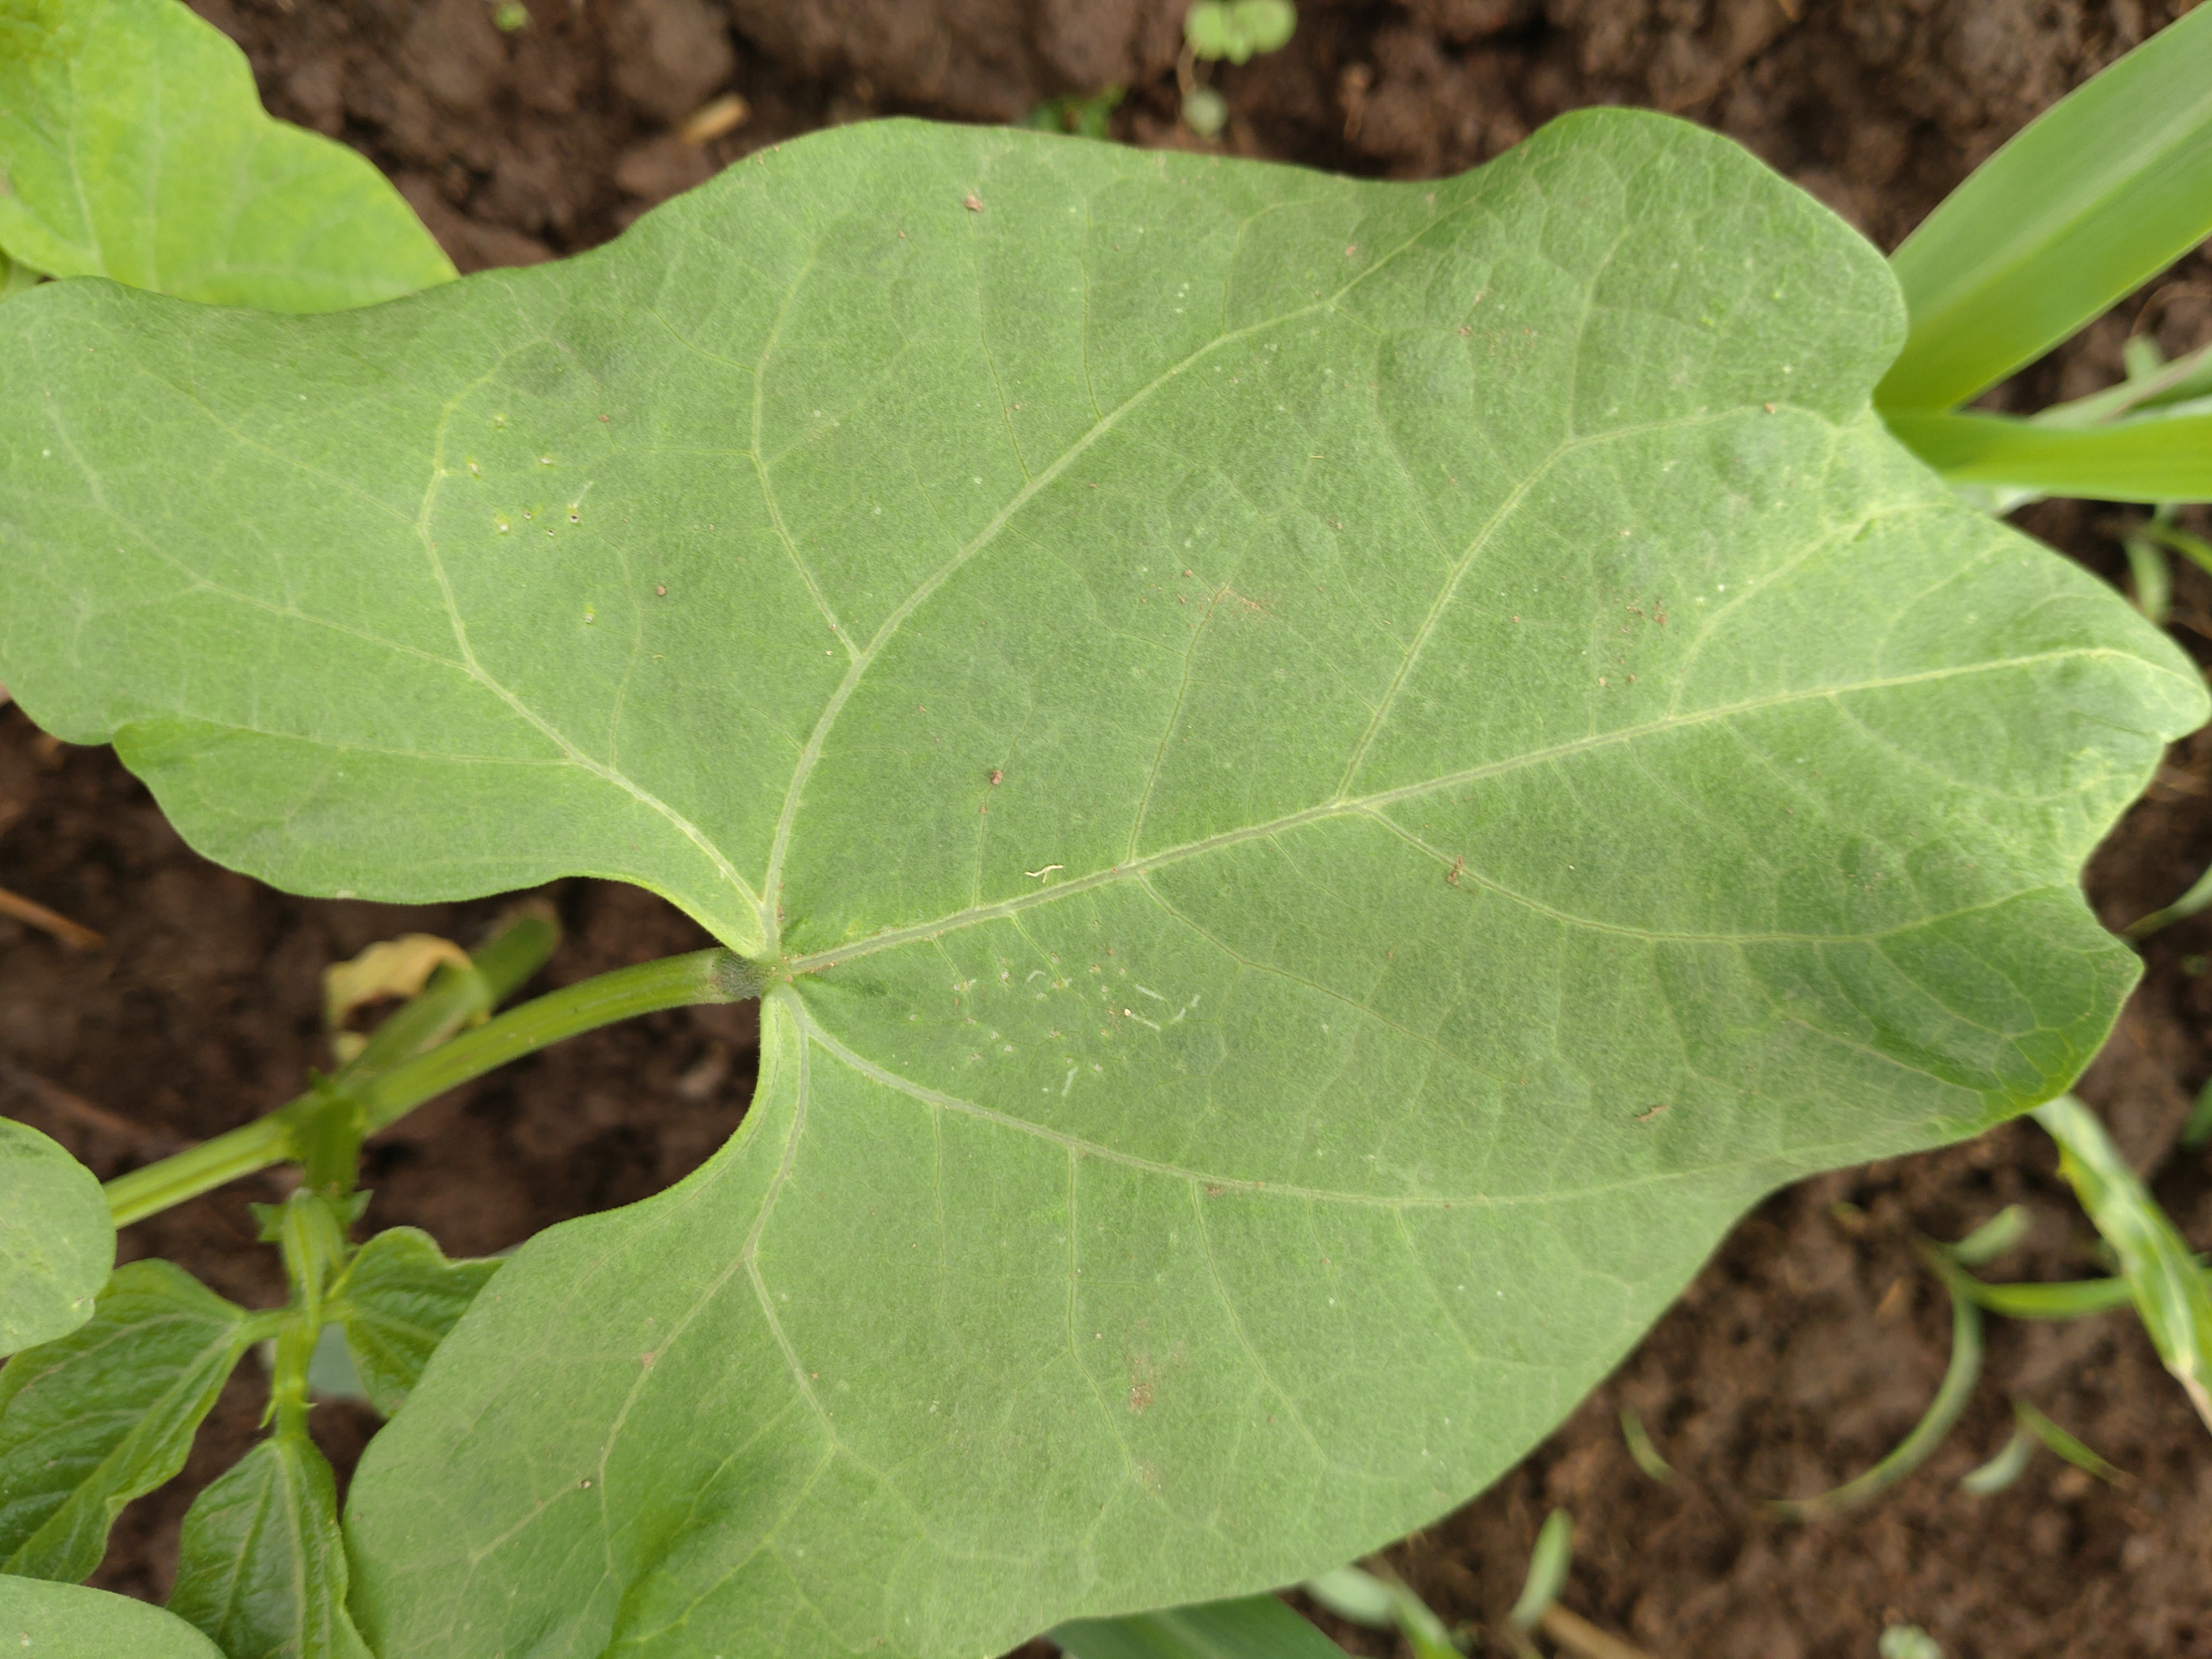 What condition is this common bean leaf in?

healthy
